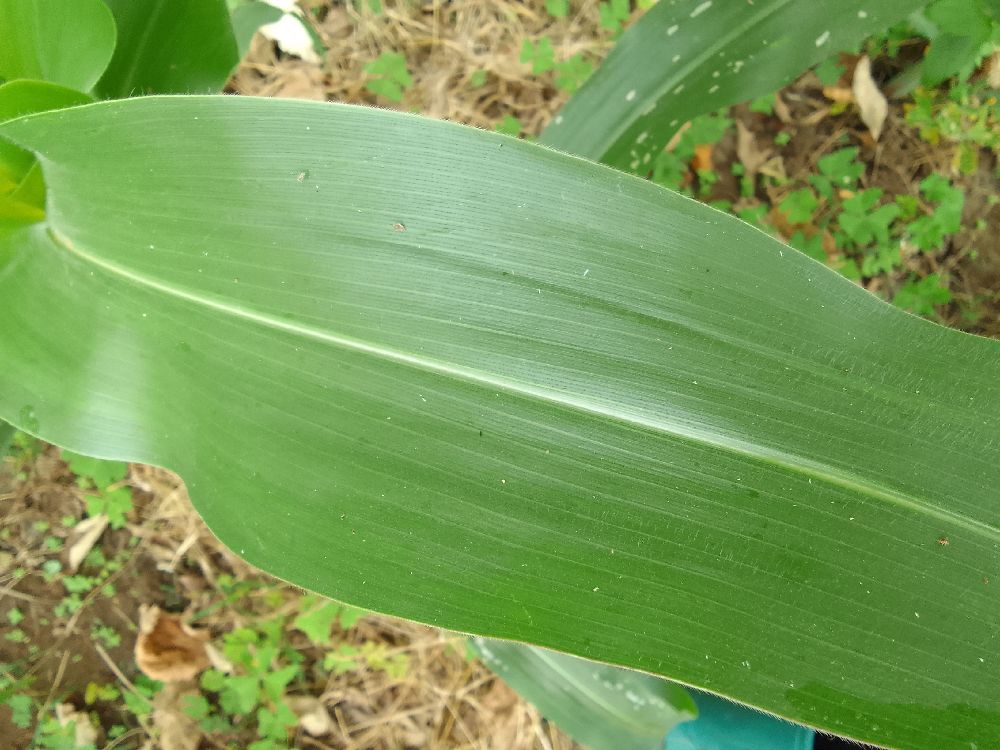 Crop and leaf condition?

maize, healthy
